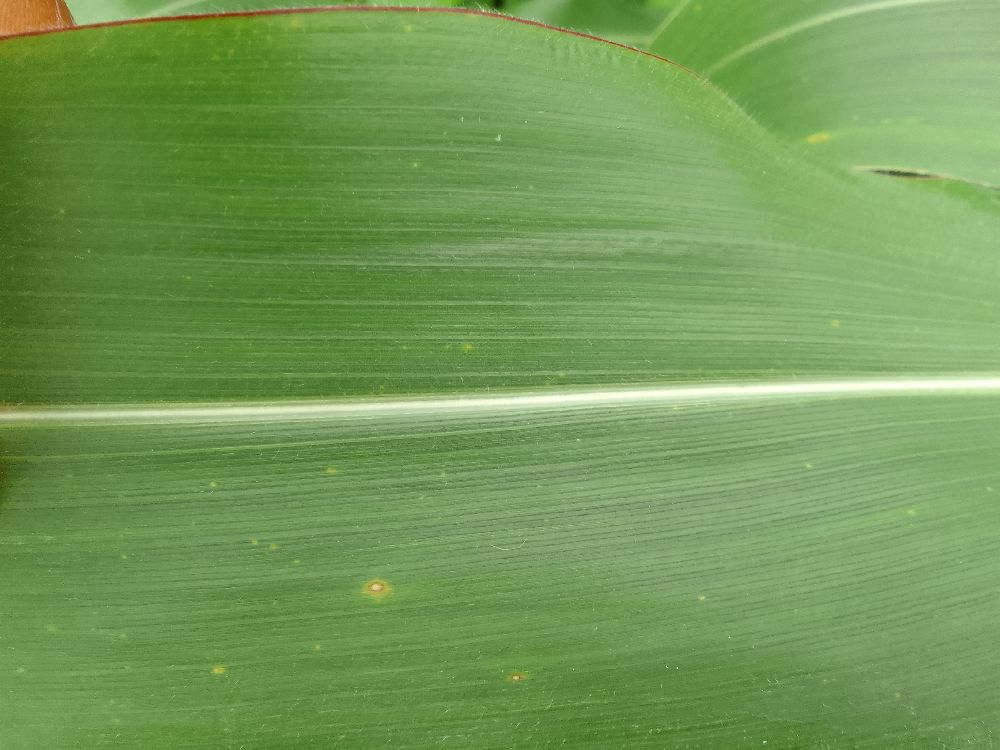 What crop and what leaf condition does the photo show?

maize, healthy
